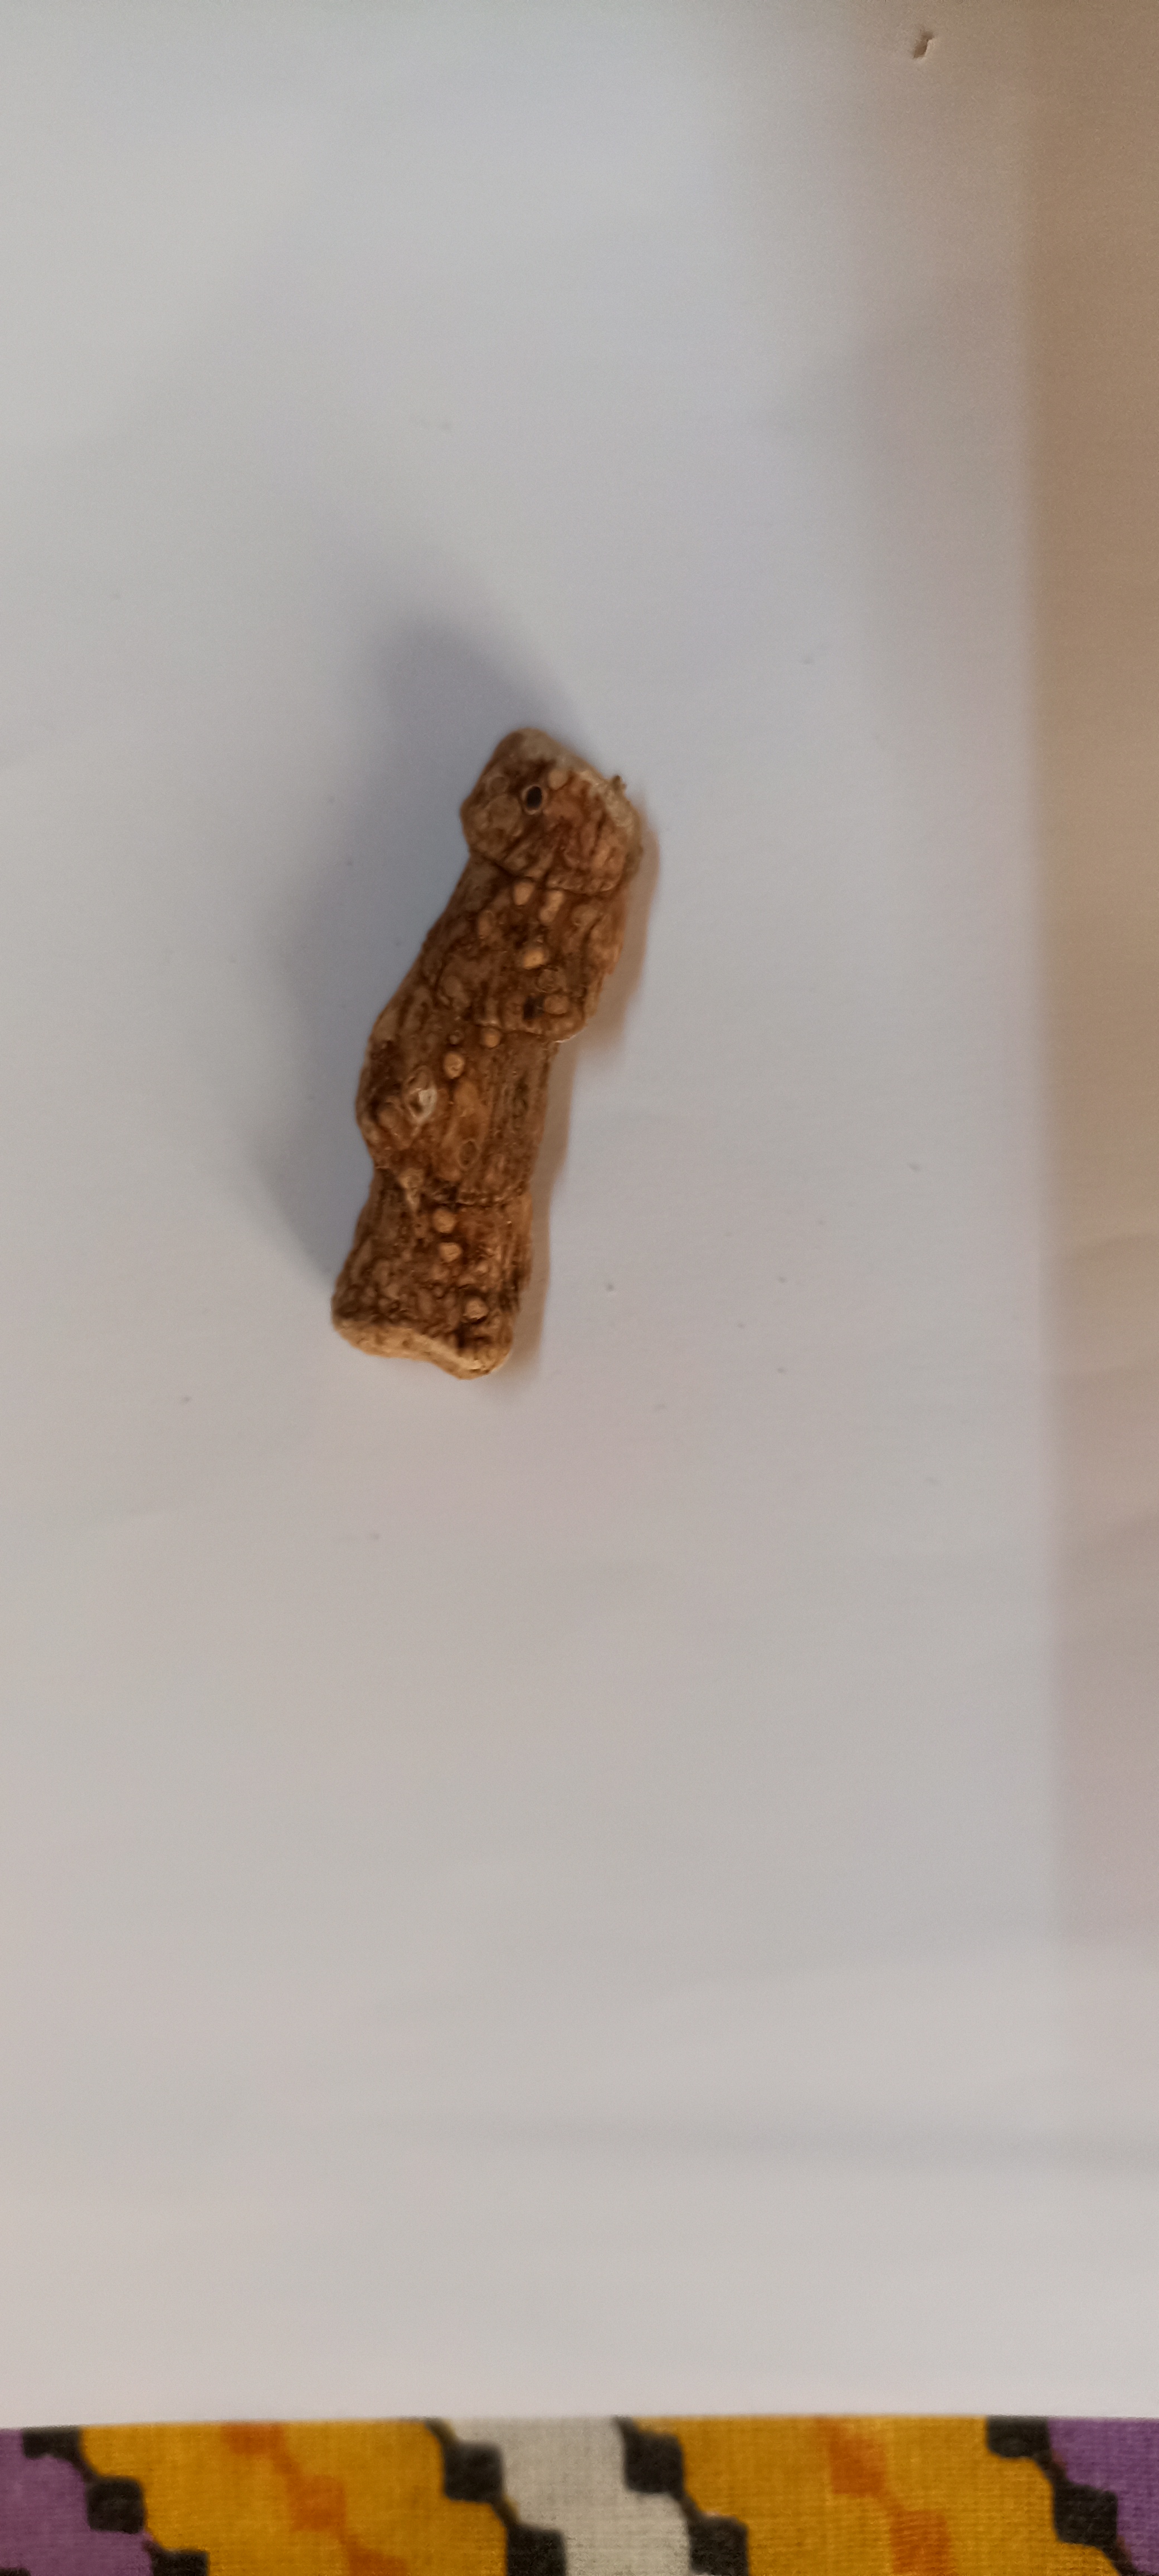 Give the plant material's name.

vekhand
